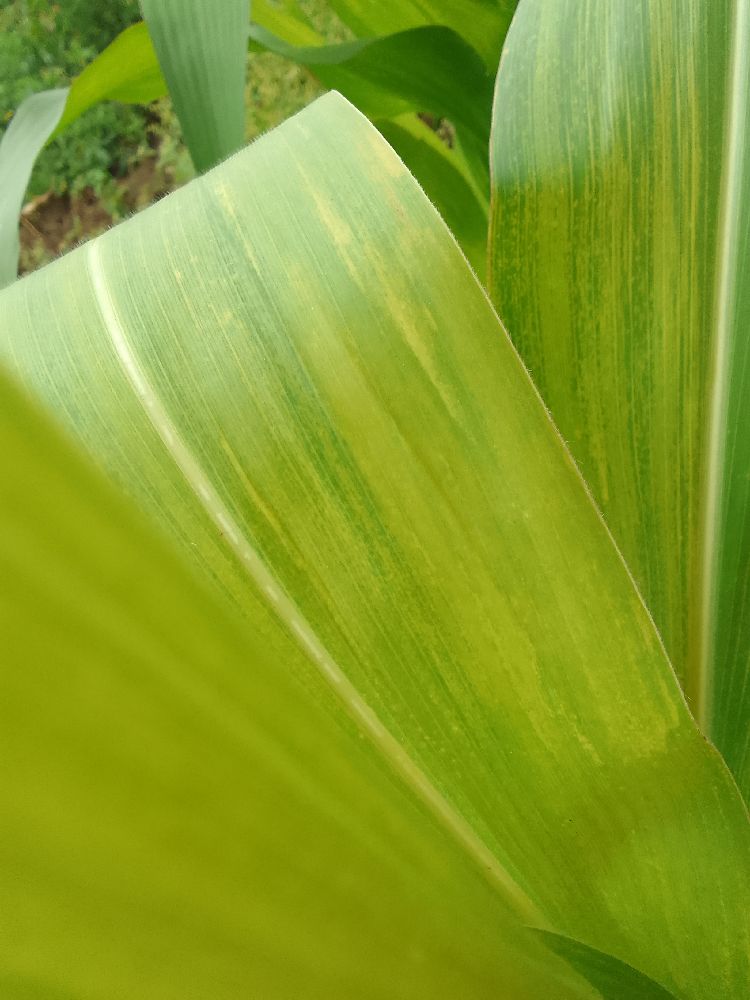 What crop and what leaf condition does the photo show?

maize, maize lethal necrosis
